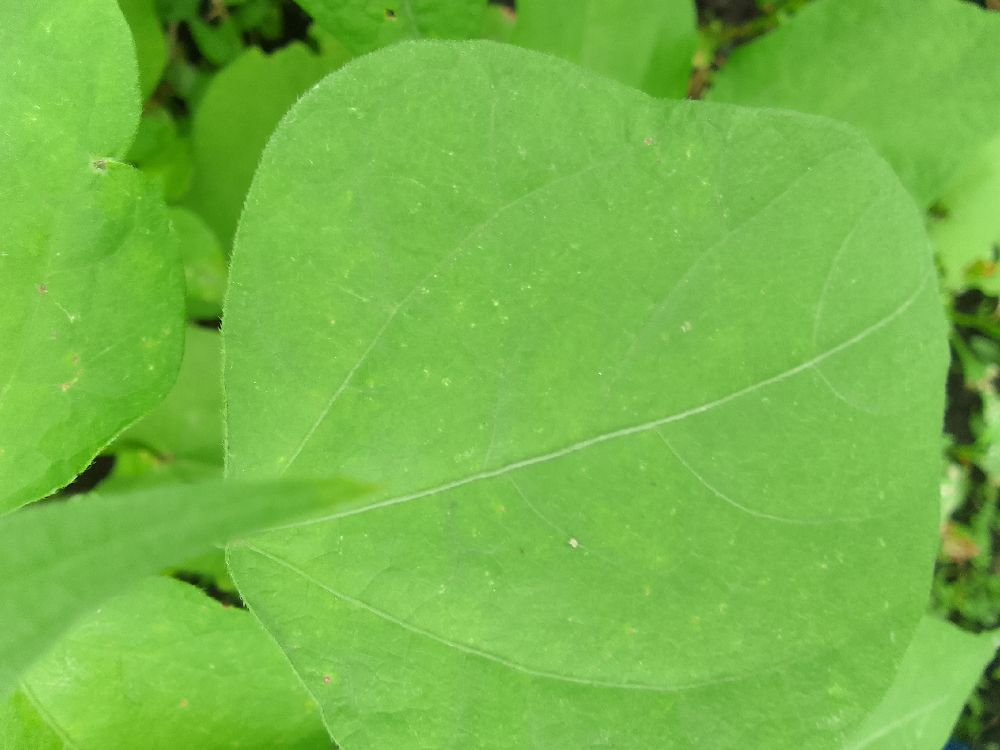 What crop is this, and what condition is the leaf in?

common bean, healthy
